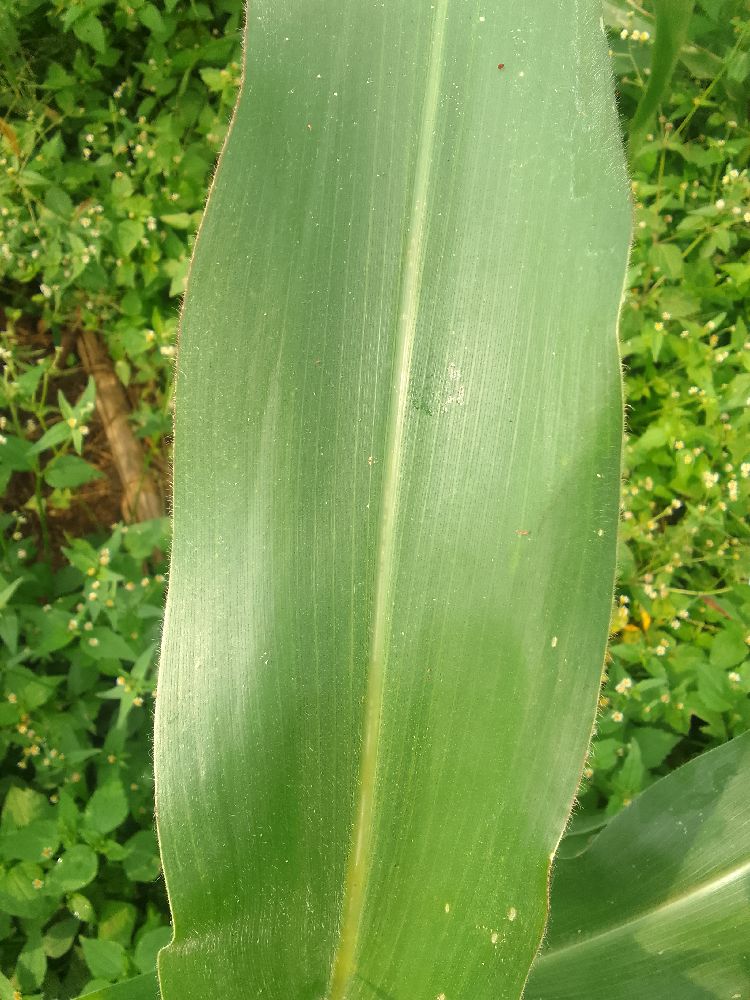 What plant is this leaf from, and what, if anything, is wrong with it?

maize, healthy
